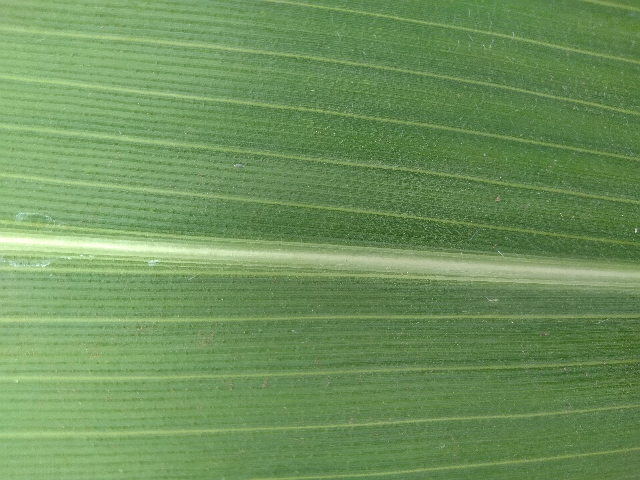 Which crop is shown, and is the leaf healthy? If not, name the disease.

maize, healthy
